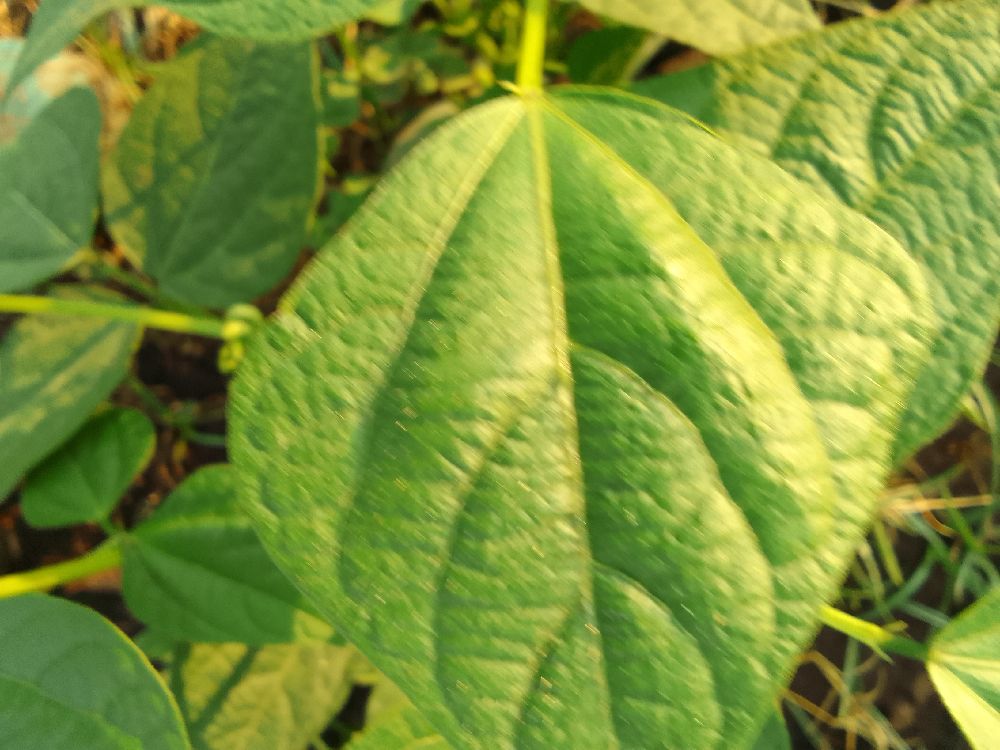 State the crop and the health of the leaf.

common bean, healthy
